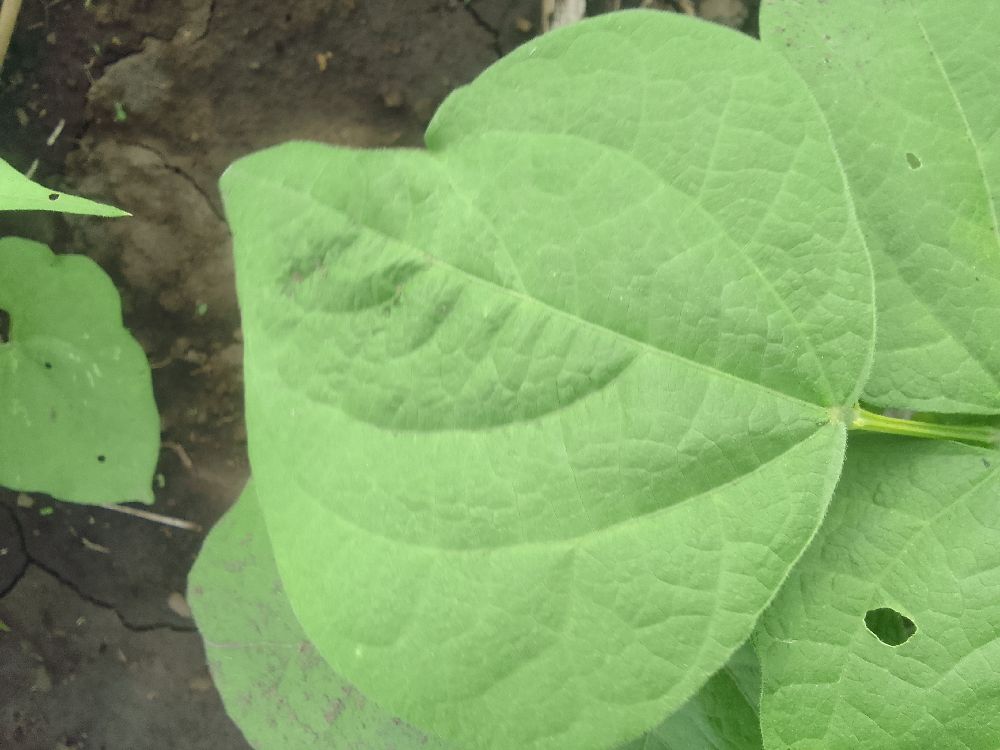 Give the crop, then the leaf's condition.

common bean, healthy
